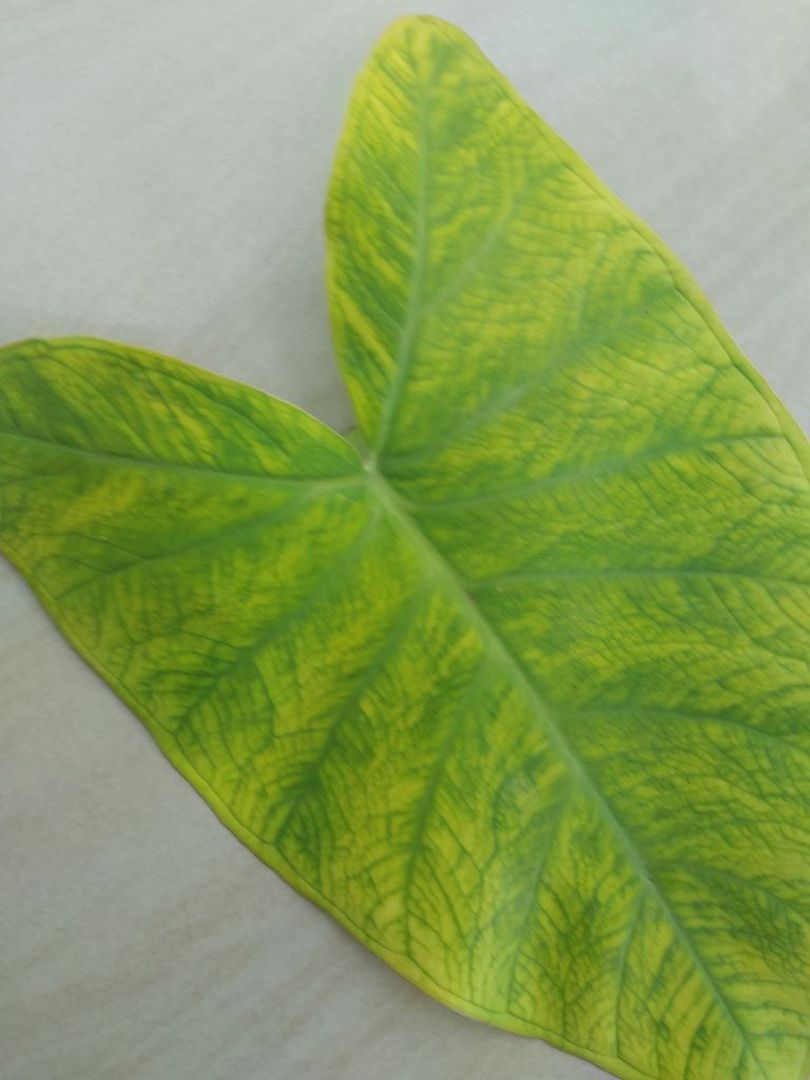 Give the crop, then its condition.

taro, mosaic
